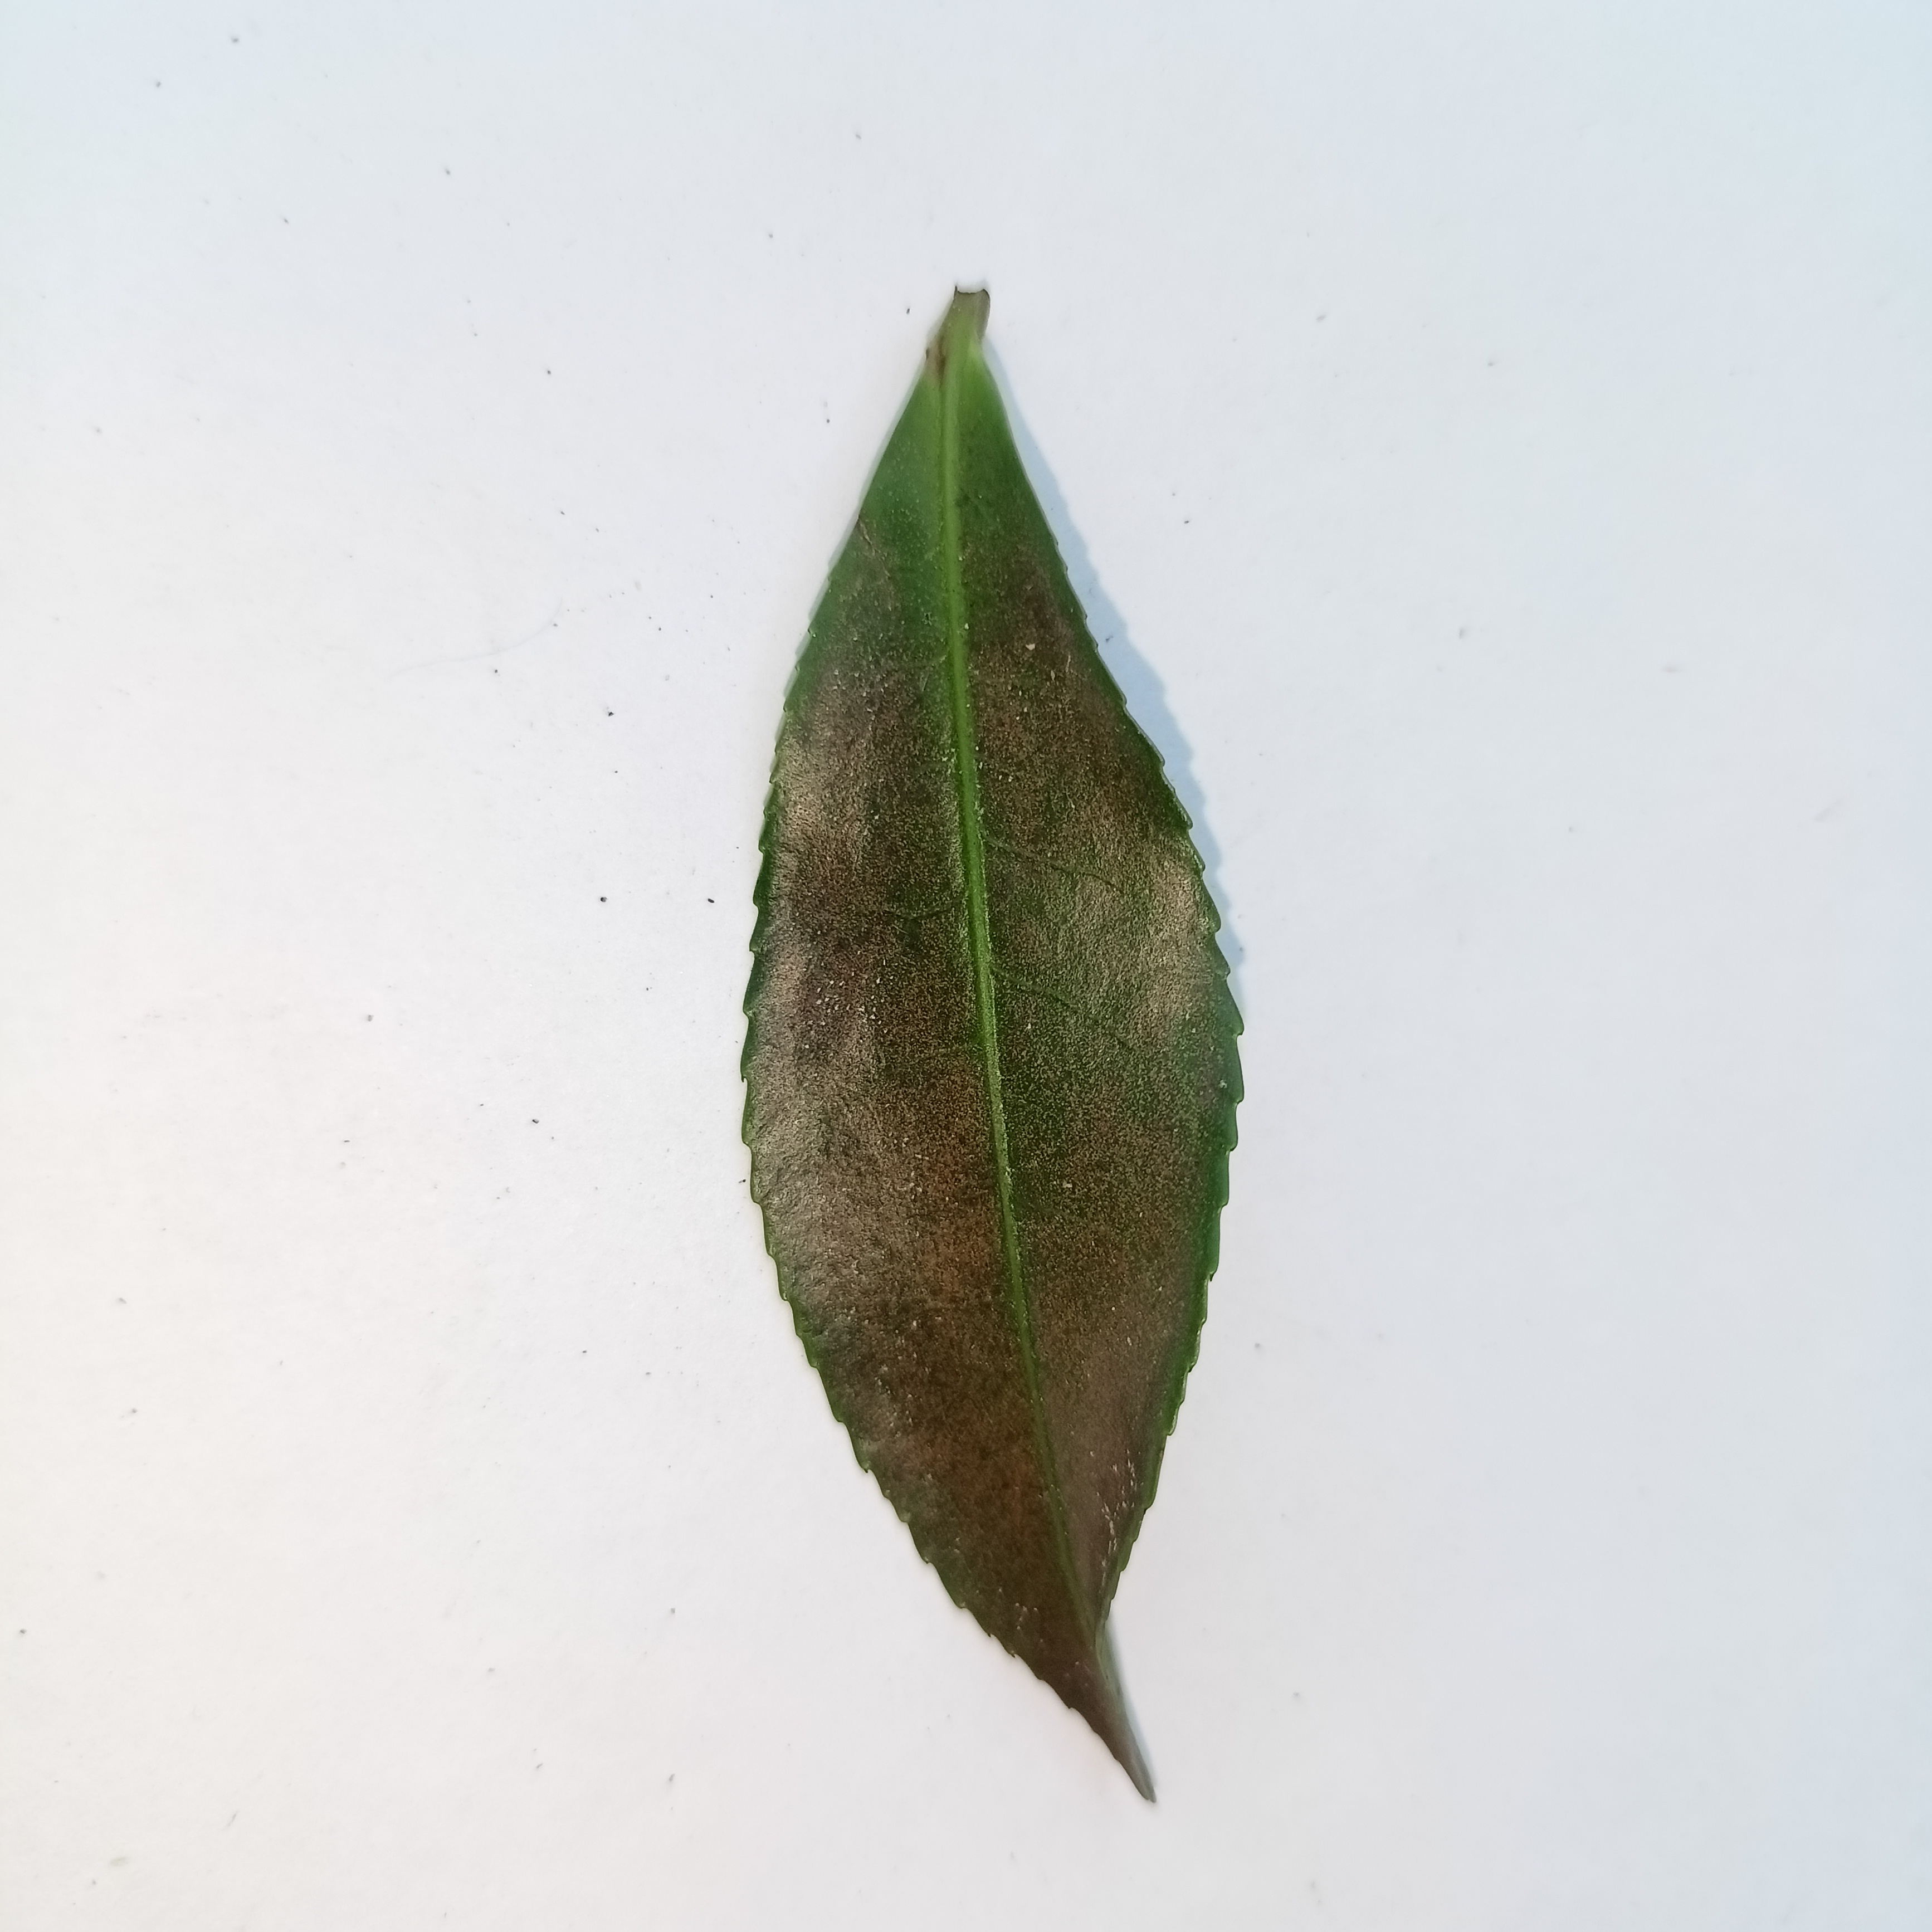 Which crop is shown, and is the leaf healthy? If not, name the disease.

tea, red rust
